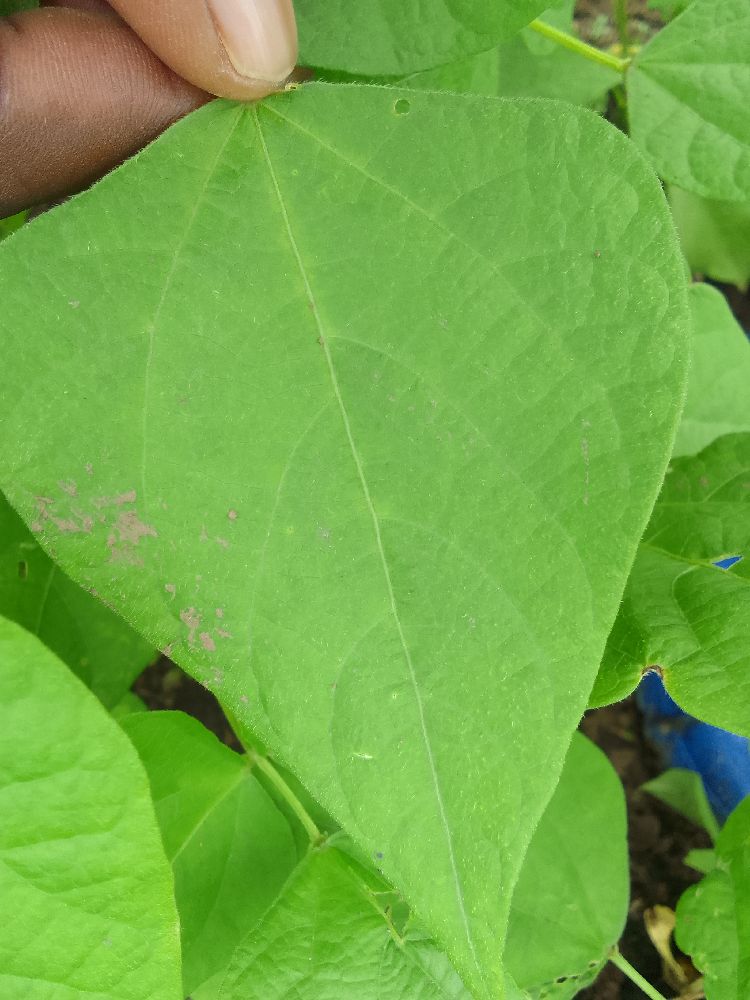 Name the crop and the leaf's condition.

common bean, healthy
